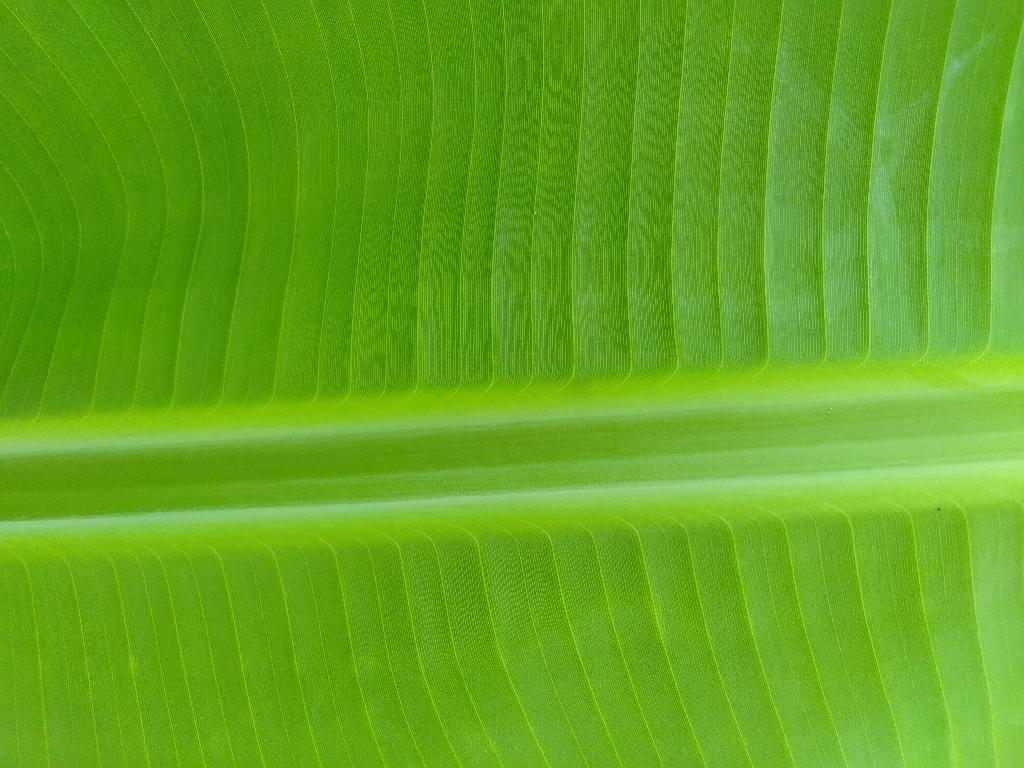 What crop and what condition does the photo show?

banana, healthy
